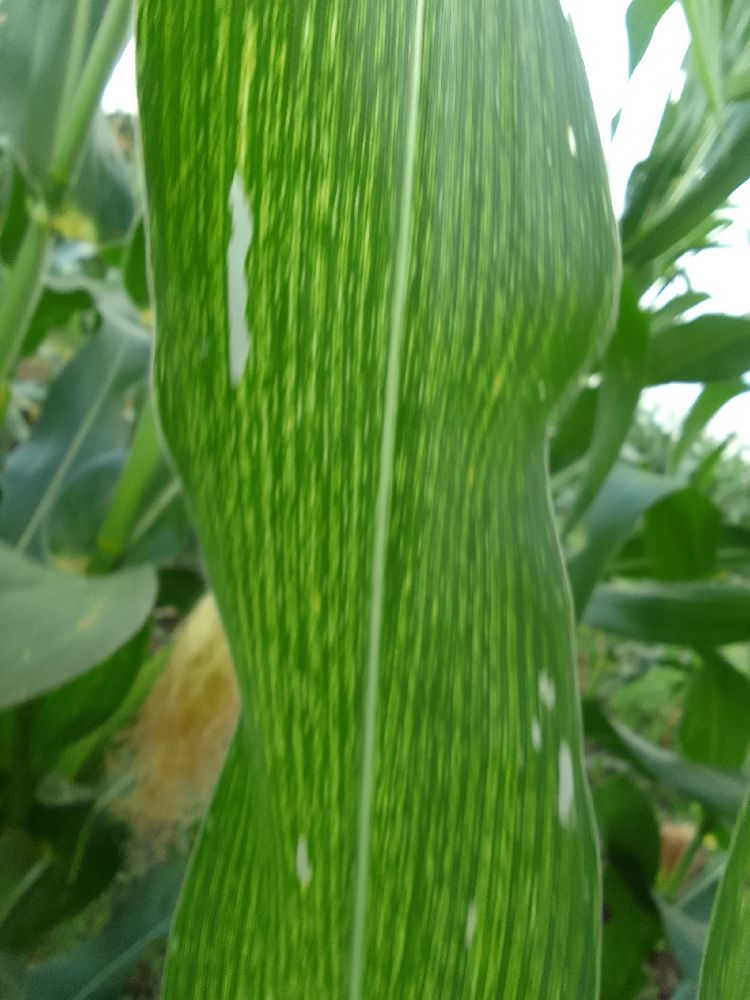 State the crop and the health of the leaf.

maize, maize streak virus
